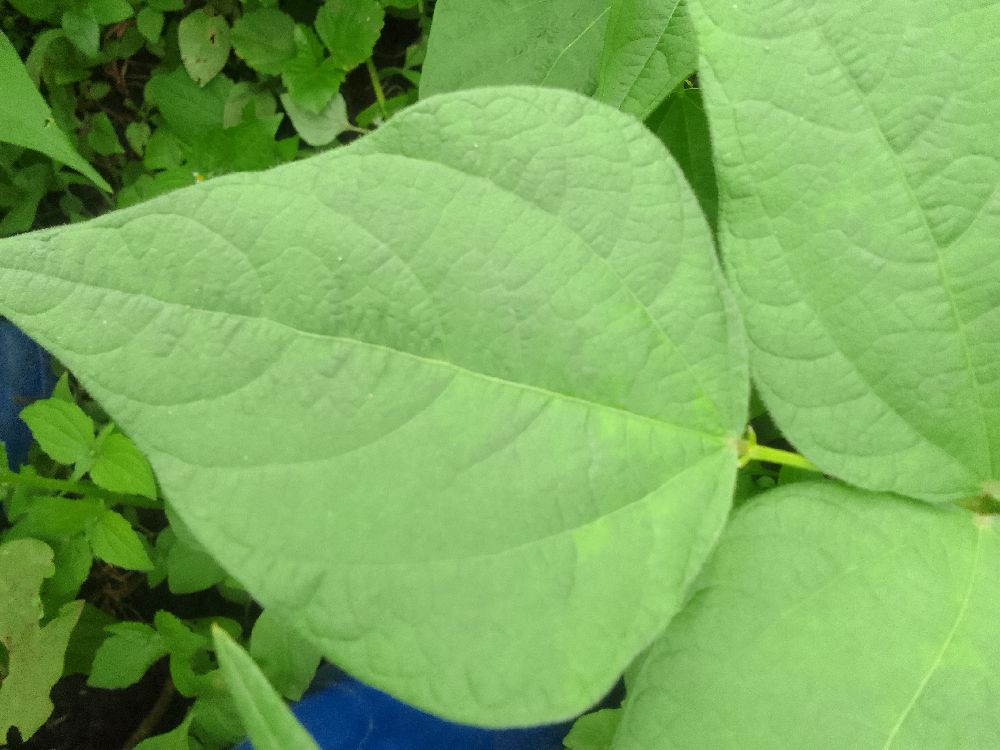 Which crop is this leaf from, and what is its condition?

common bean, healthy
